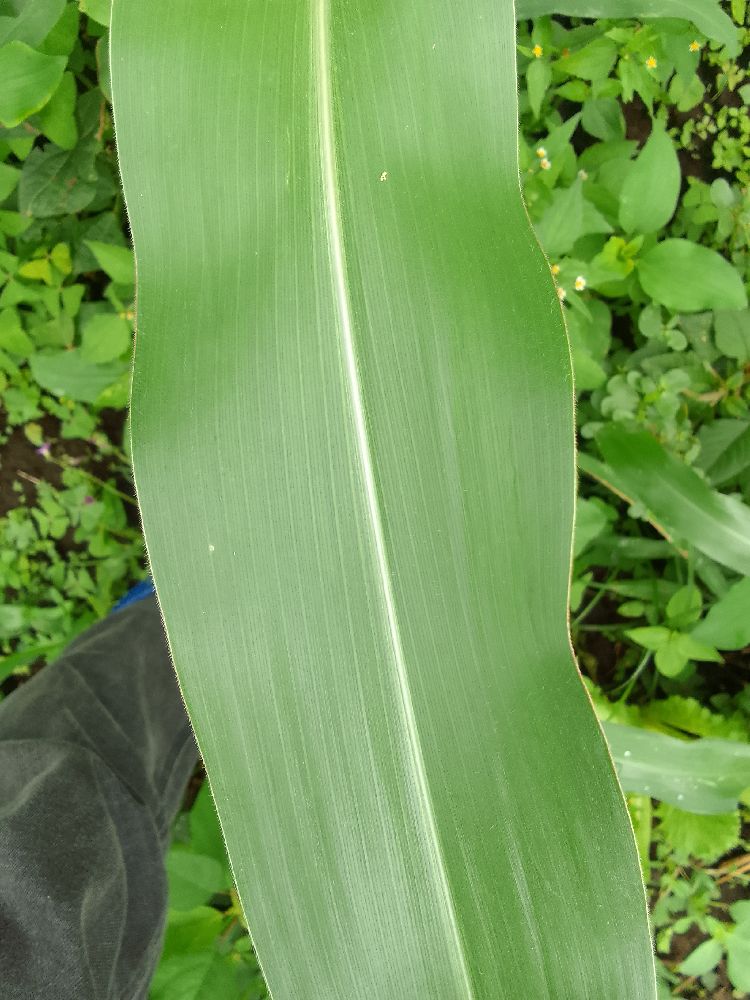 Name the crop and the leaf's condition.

maize, healthy
